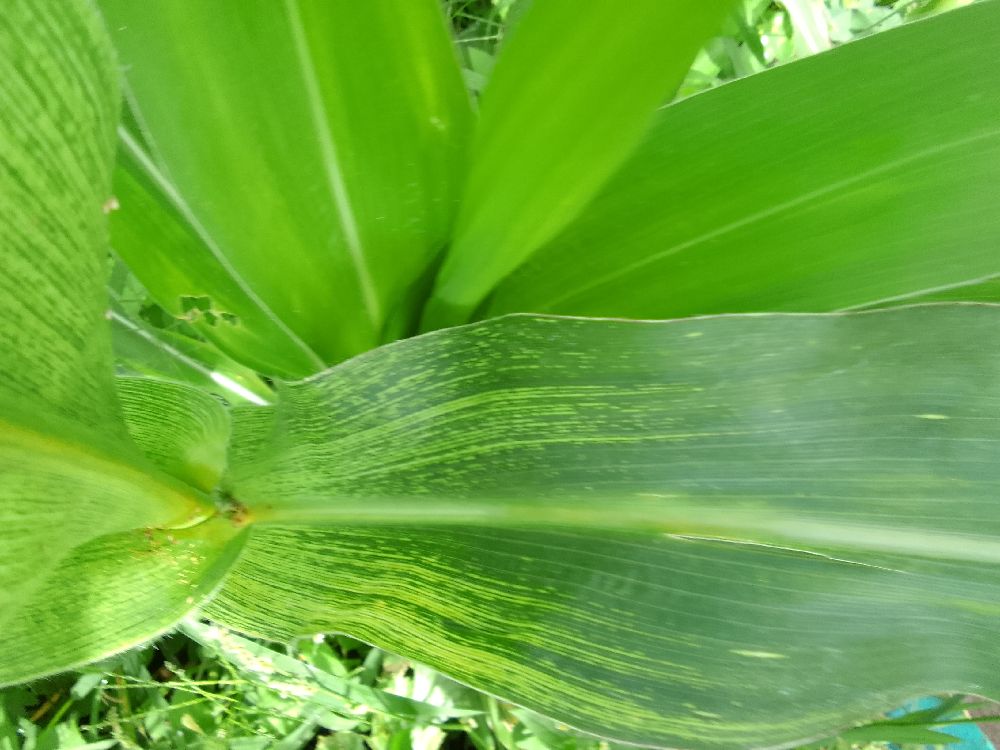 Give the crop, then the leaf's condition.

maize, maize streak virus
